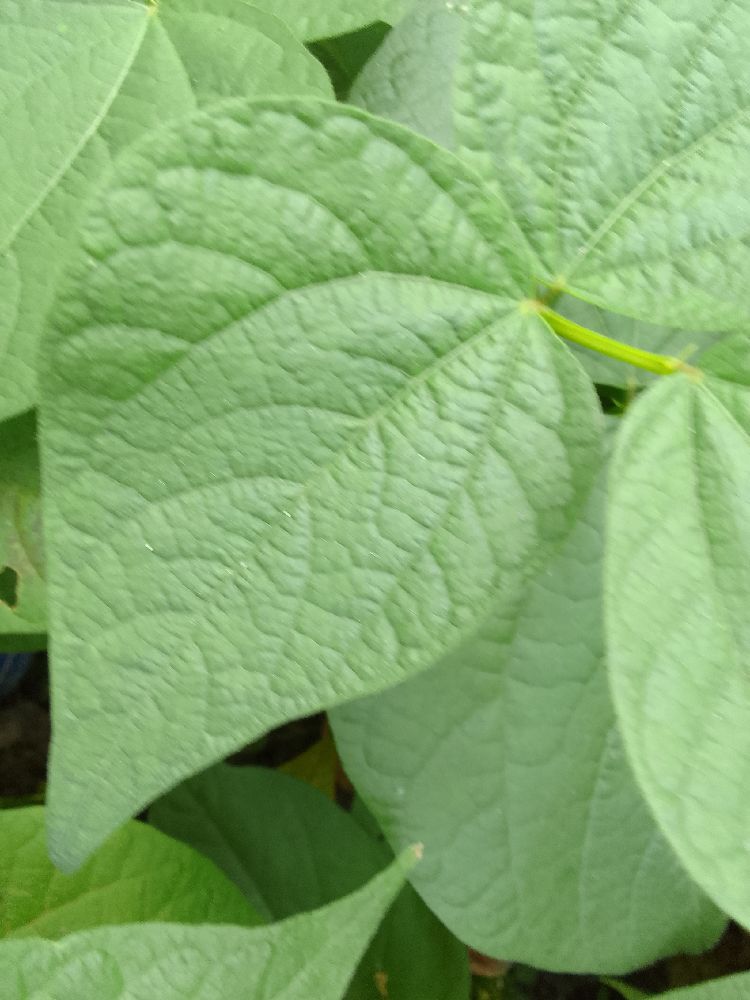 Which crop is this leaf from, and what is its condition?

common bean, healthy
